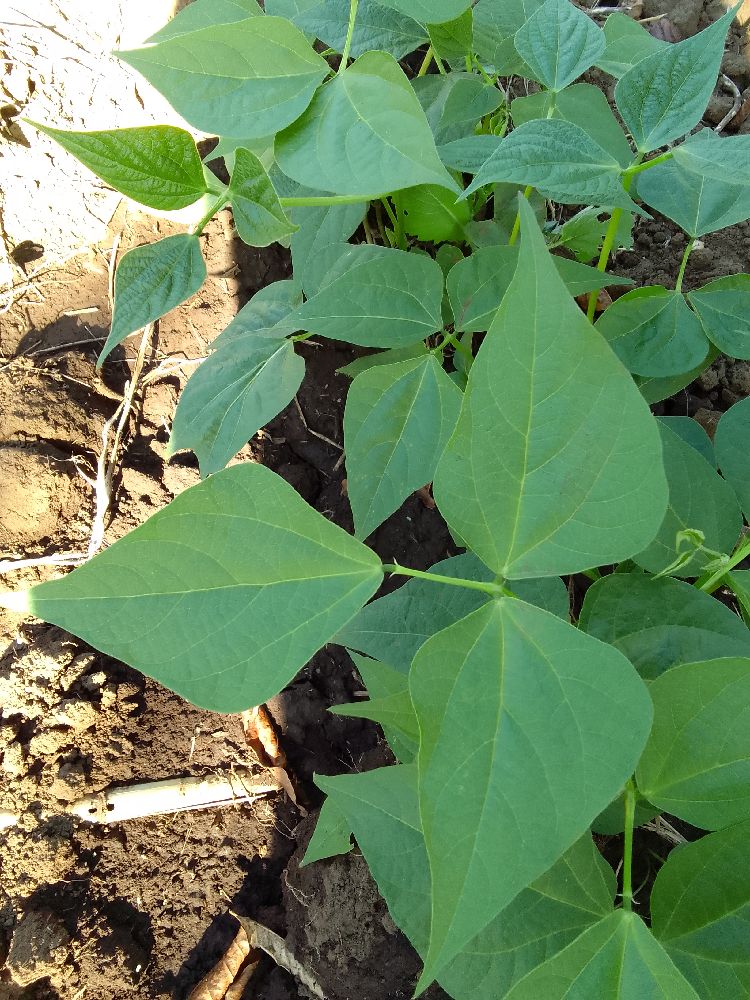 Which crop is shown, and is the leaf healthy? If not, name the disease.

common bean, healthy
